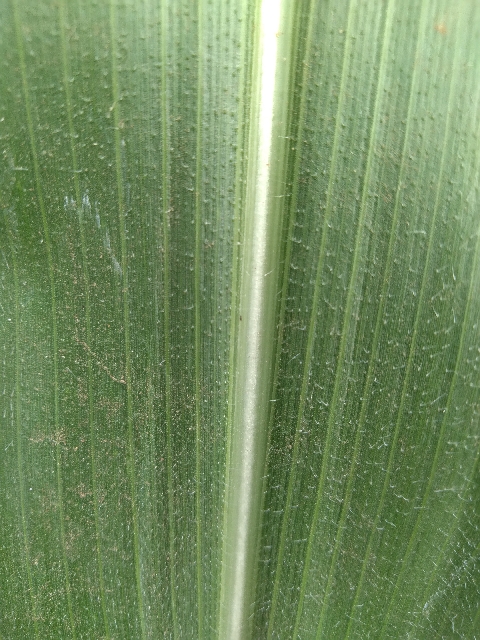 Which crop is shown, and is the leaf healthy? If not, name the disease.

maize, healthy
